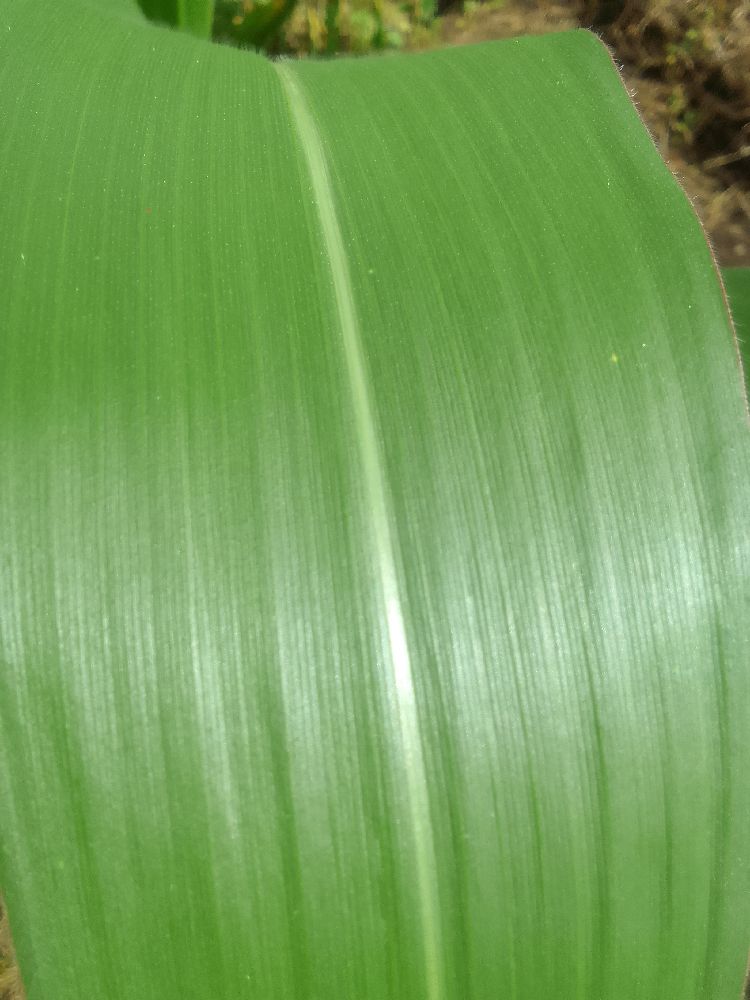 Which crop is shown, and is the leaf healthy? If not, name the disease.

maize, healthy
